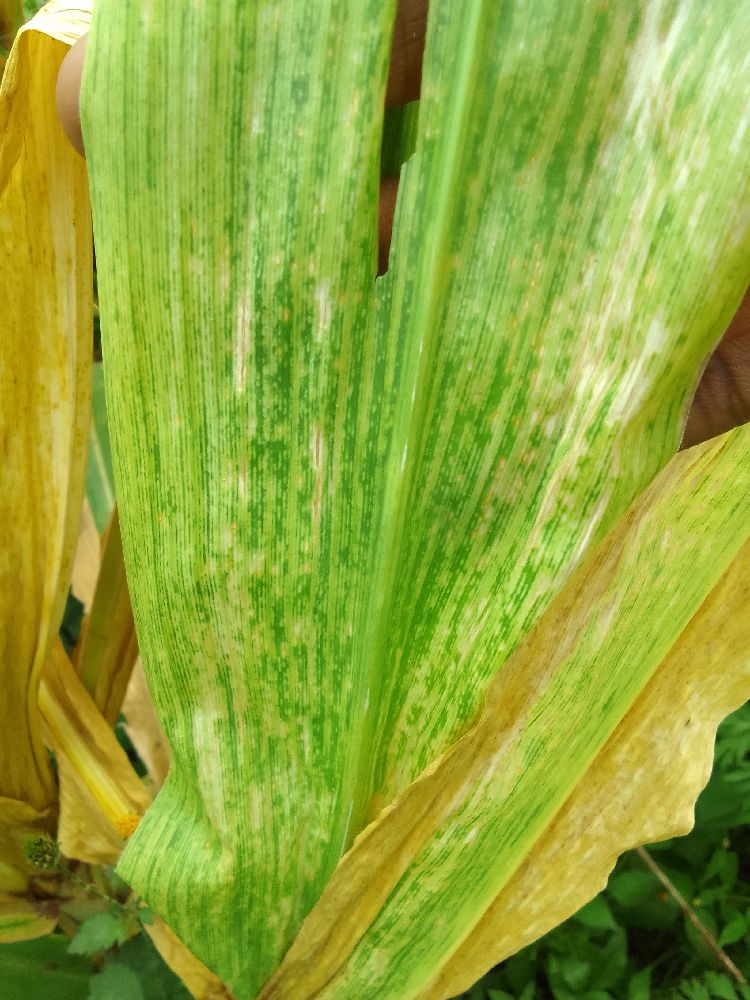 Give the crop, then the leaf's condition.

maize, maize lethal necrosis
